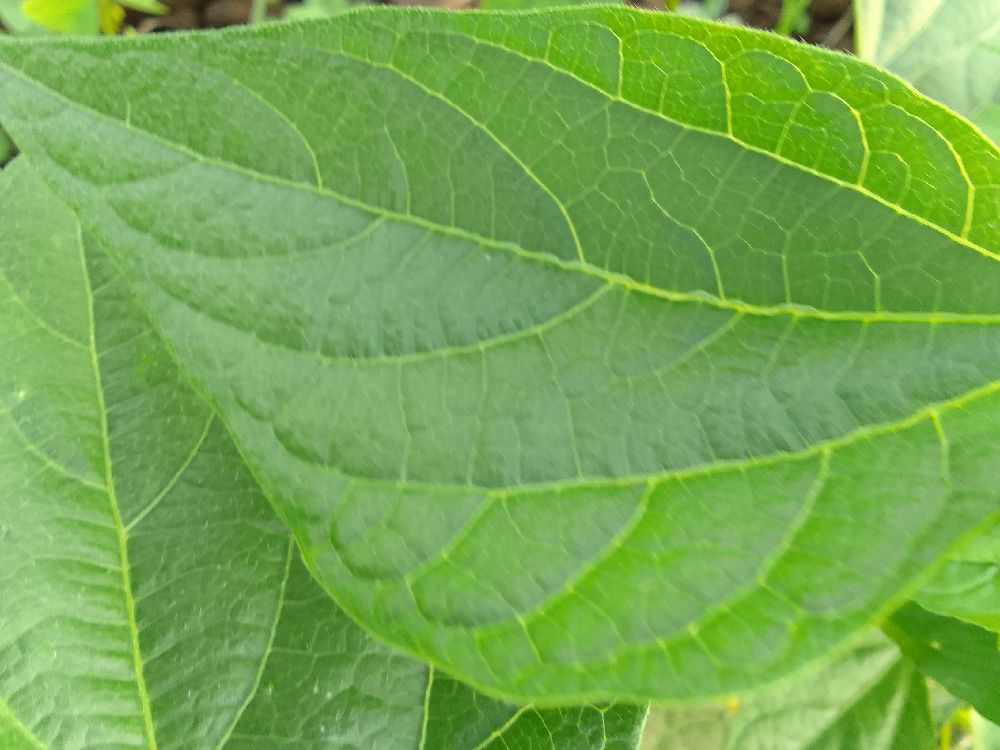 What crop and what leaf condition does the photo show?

common bean, healthy
